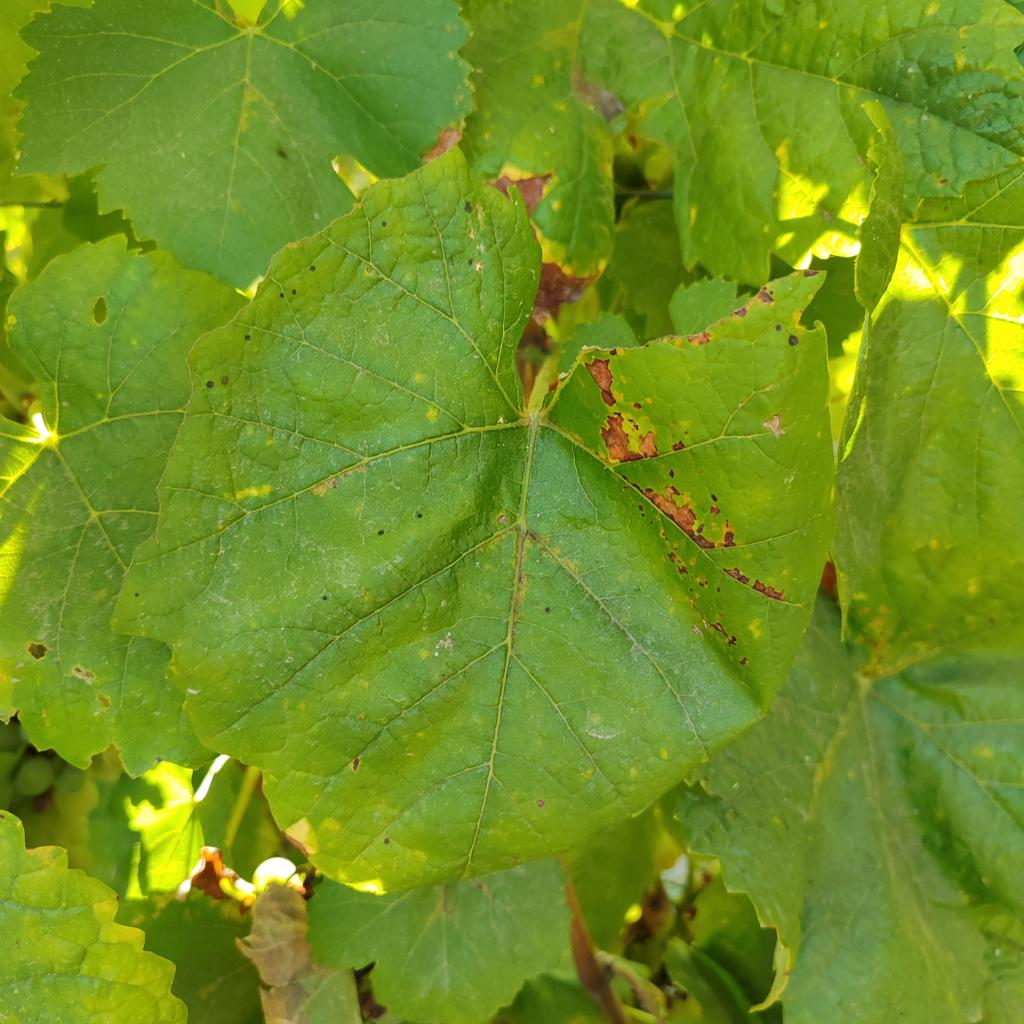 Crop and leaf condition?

grapevine, downy mildew
